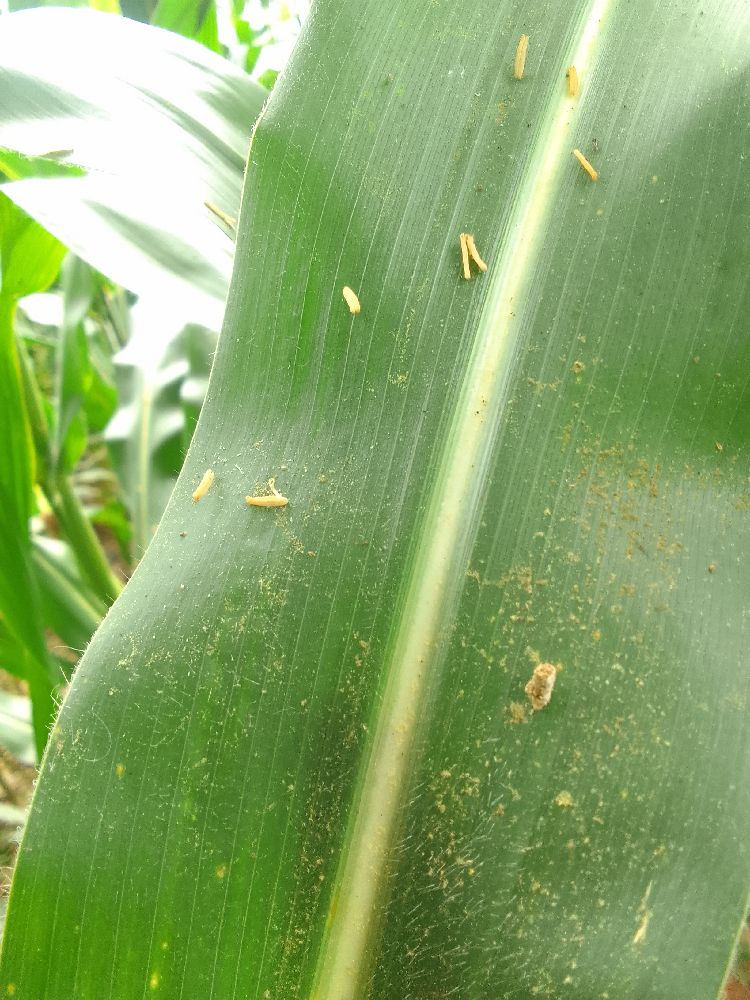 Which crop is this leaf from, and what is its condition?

maize, healthy
